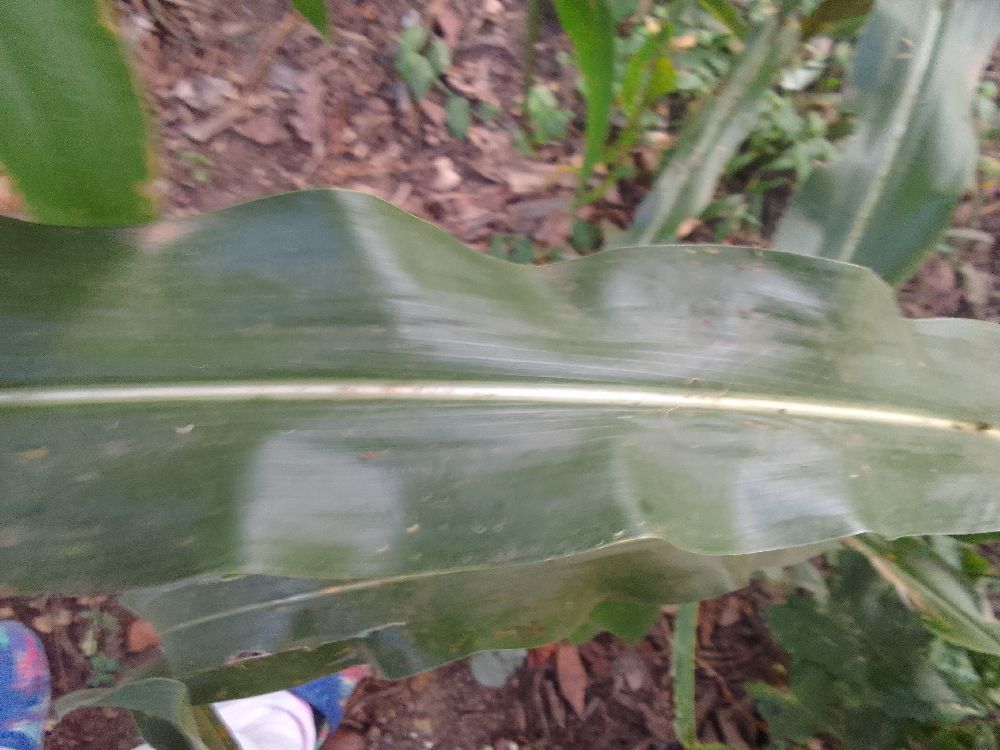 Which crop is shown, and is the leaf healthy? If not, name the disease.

maize, healthy
